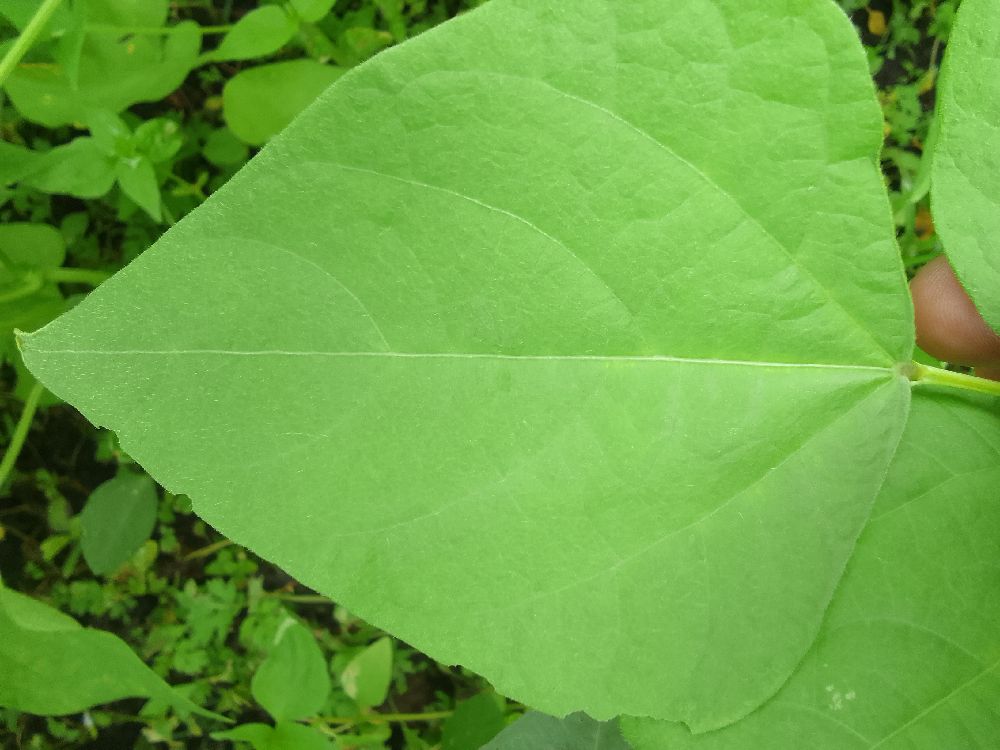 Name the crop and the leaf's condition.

common bean, healthy
